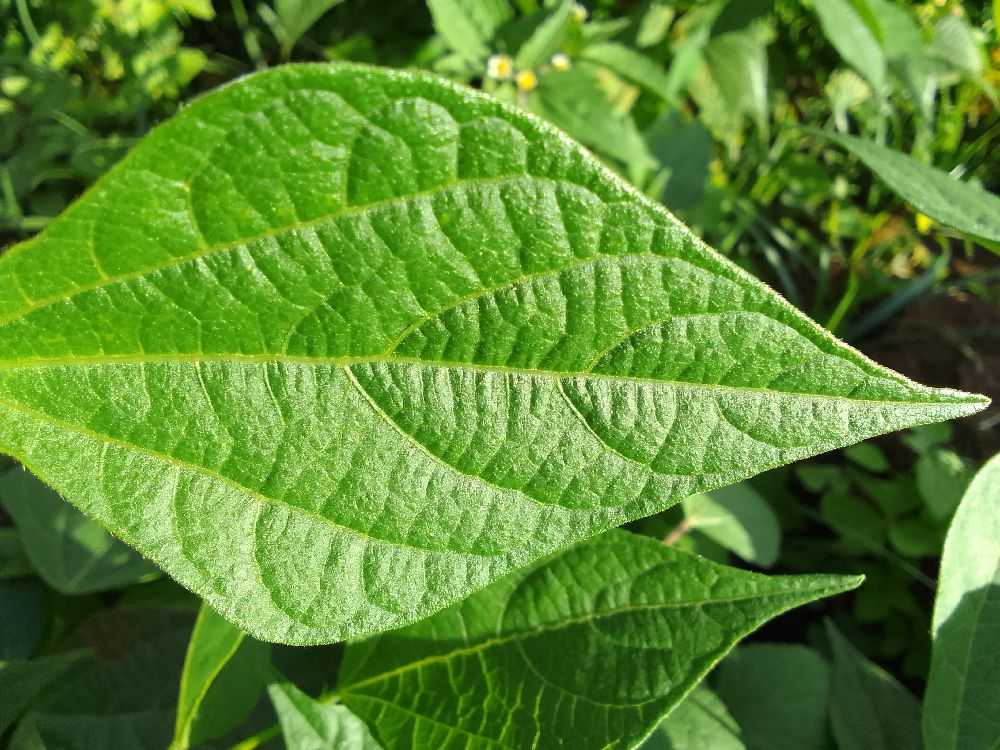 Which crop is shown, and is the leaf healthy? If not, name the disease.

common bean, healthy
